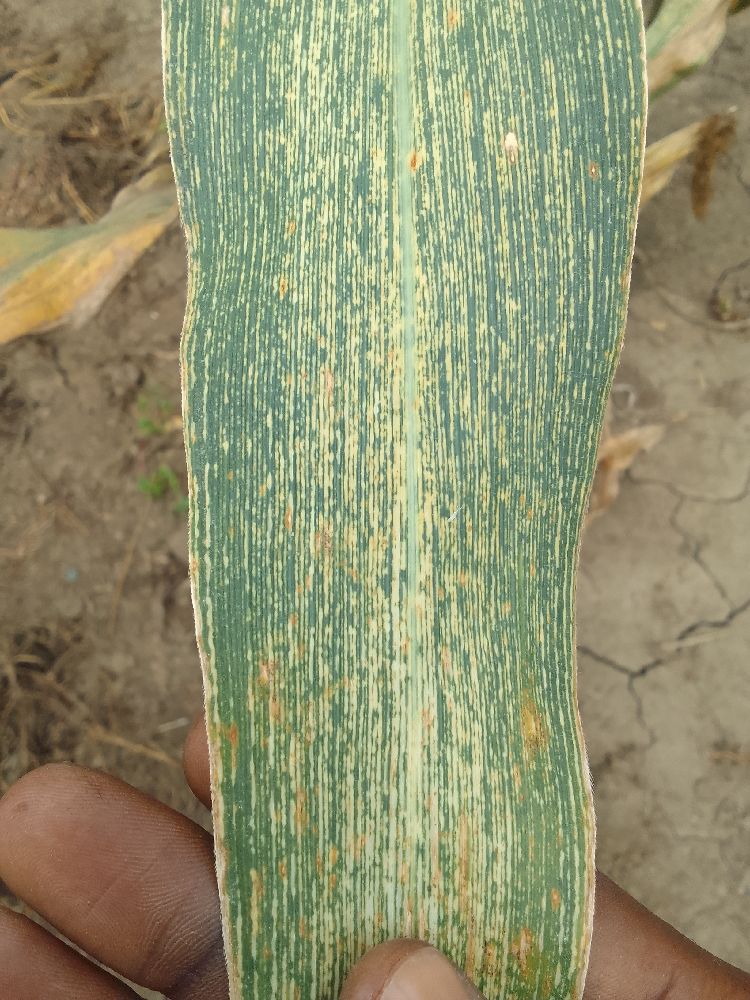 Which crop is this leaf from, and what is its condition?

maize, maize streak virus
